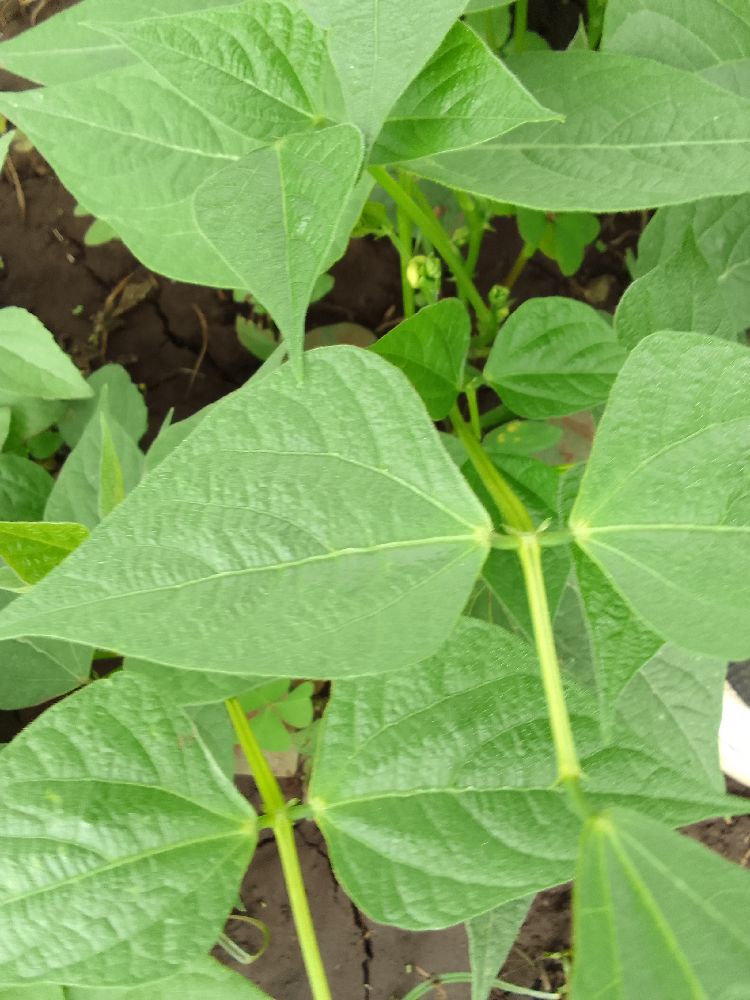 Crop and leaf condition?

common bean, healthy
